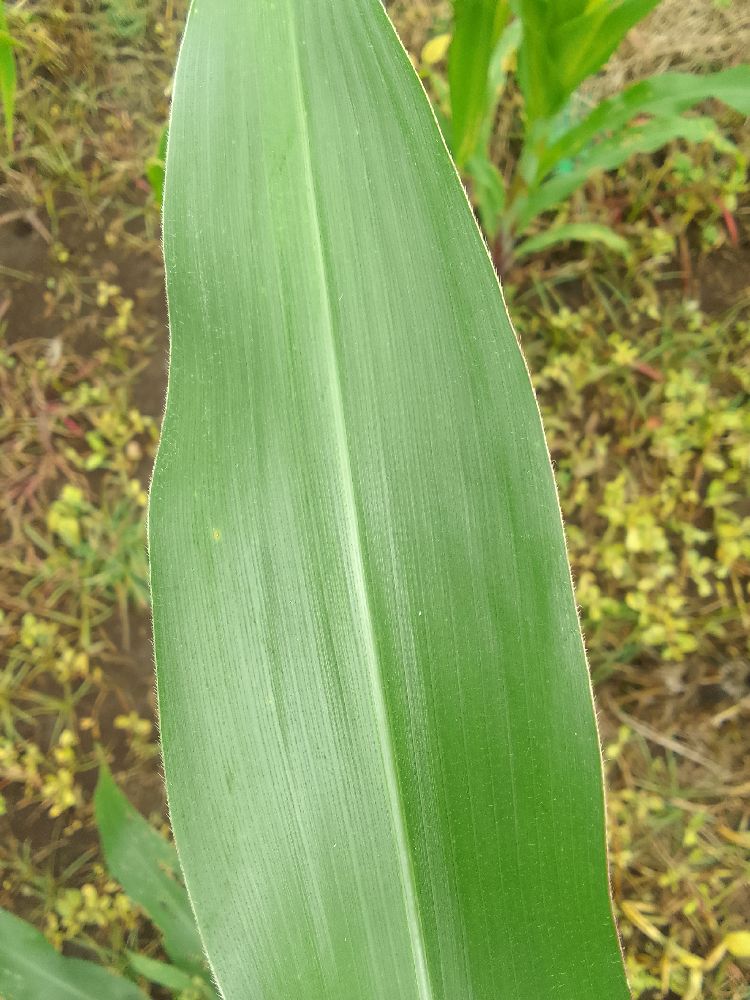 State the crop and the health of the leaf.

maize, healthy
